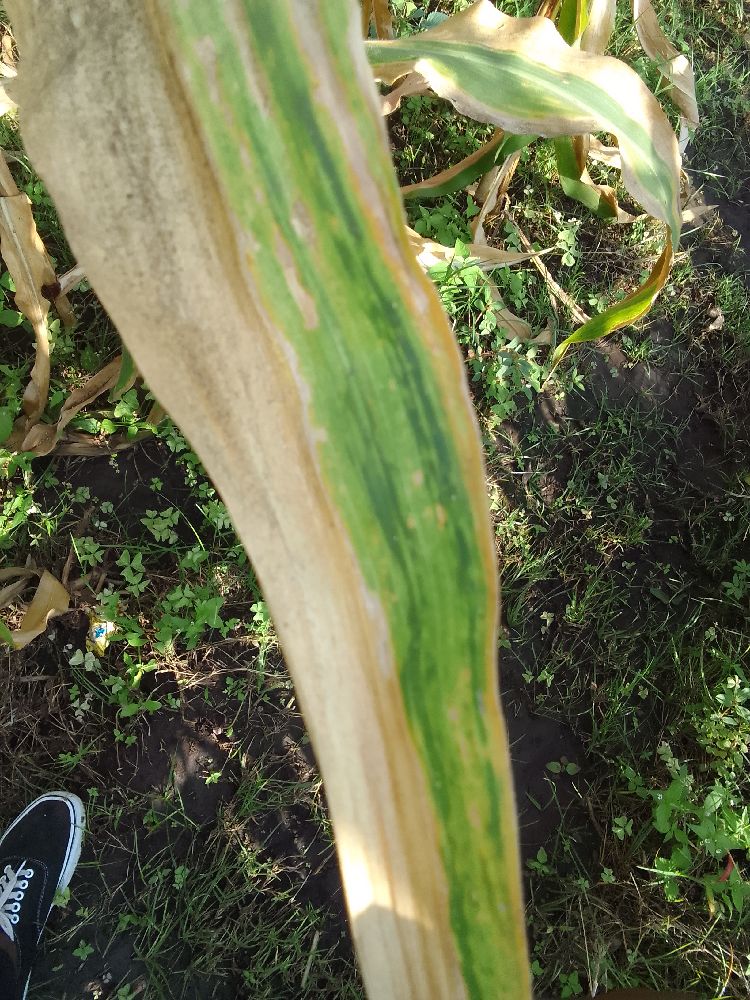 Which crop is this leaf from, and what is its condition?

maize, maize lethal necrosis
